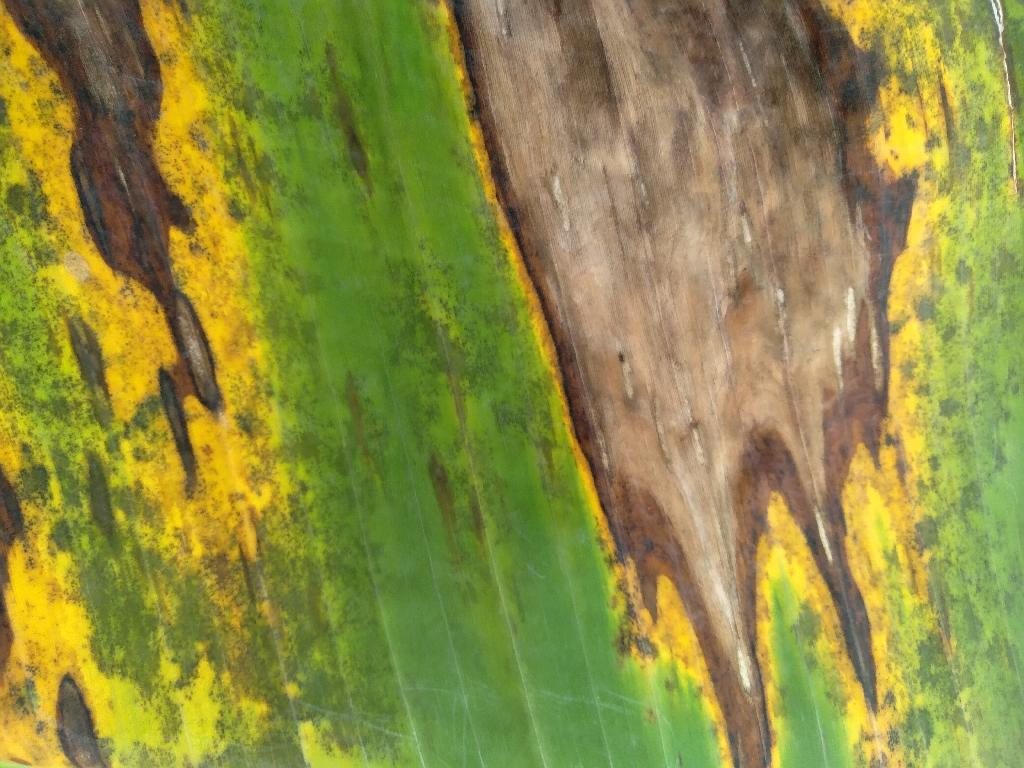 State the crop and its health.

banana, black sigatoka
